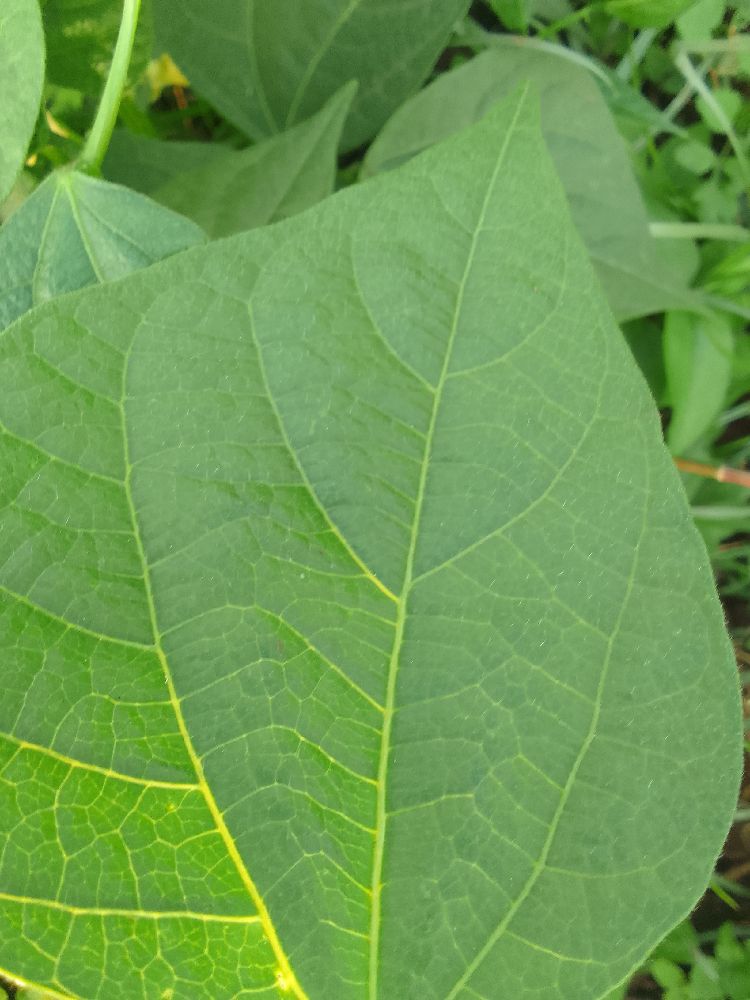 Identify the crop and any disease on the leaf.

common bean, healthy
